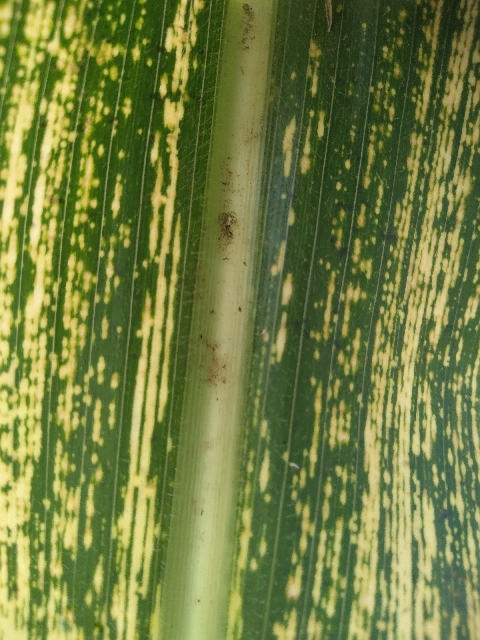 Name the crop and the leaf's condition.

maize, maize streak virus
